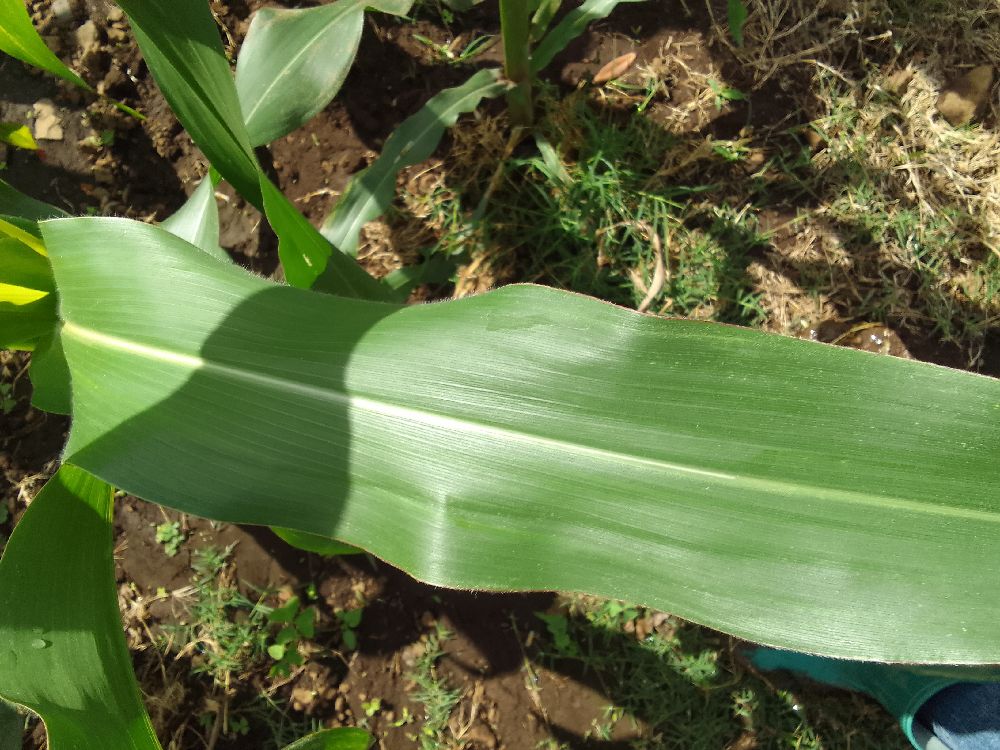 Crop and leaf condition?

maize, healthy
